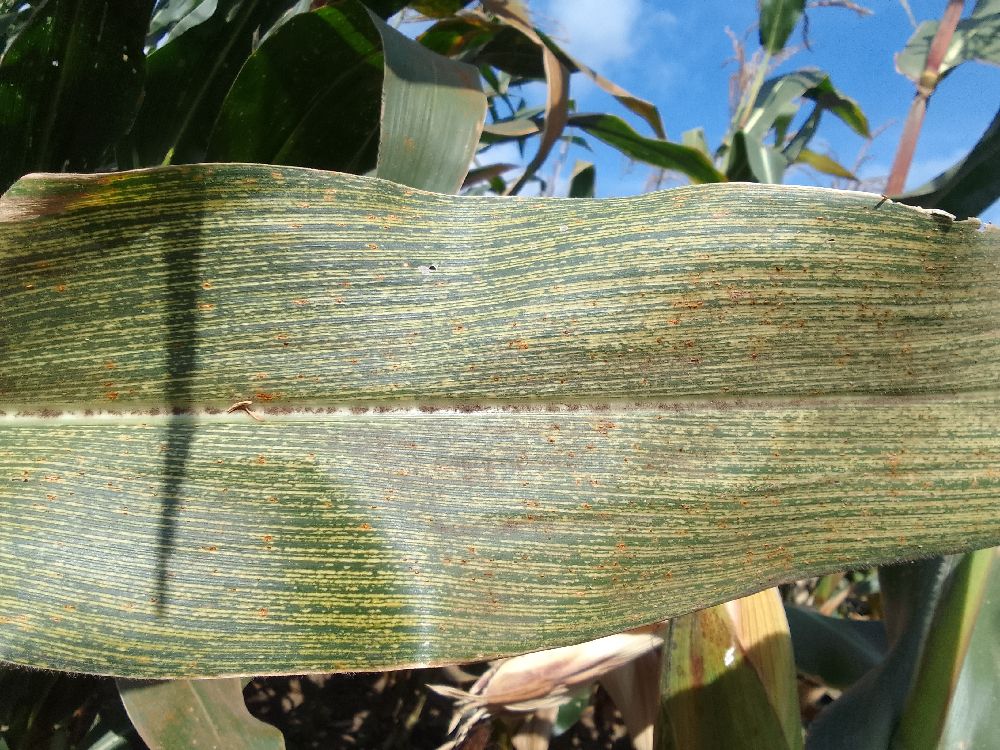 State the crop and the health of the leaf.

maize, maize streak virus
